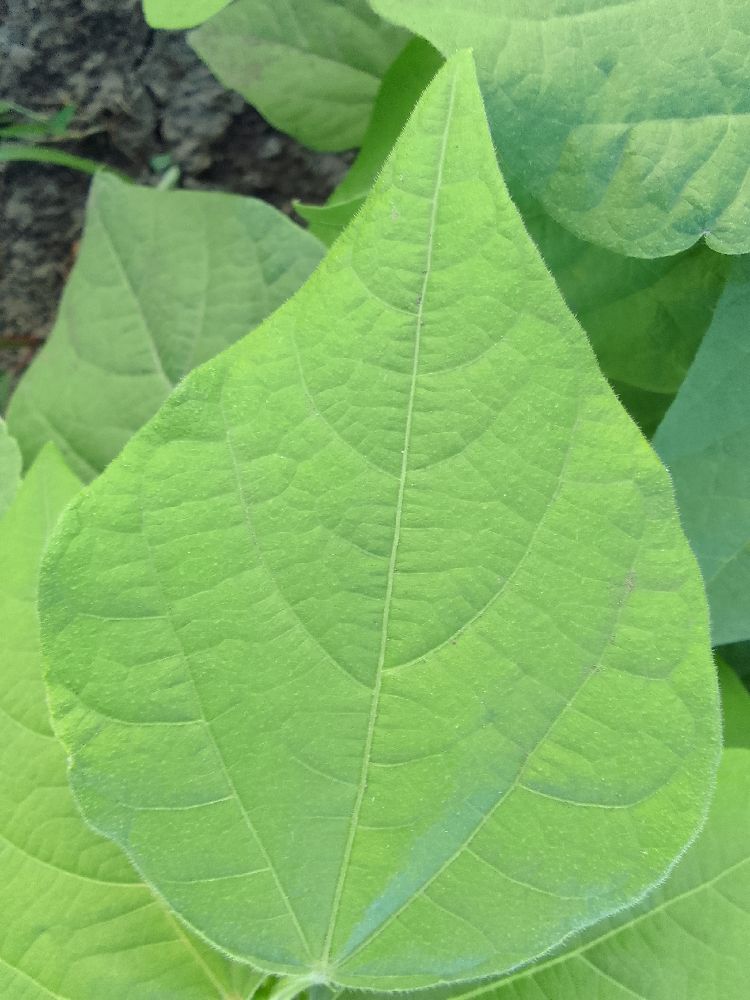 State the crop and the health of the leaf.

common bean, healthy
